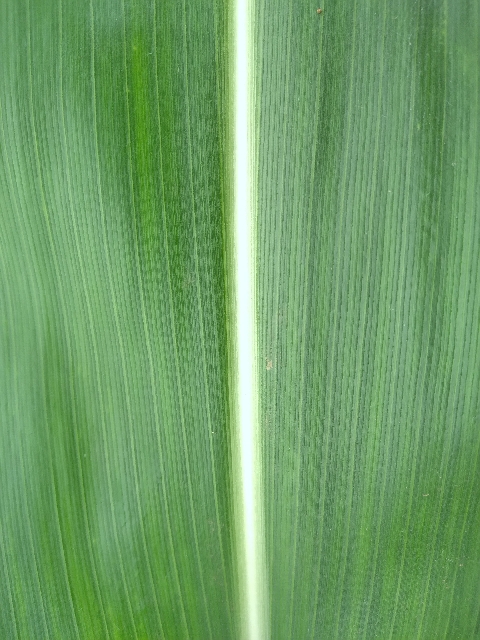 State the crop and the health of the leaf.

maize, healthy
